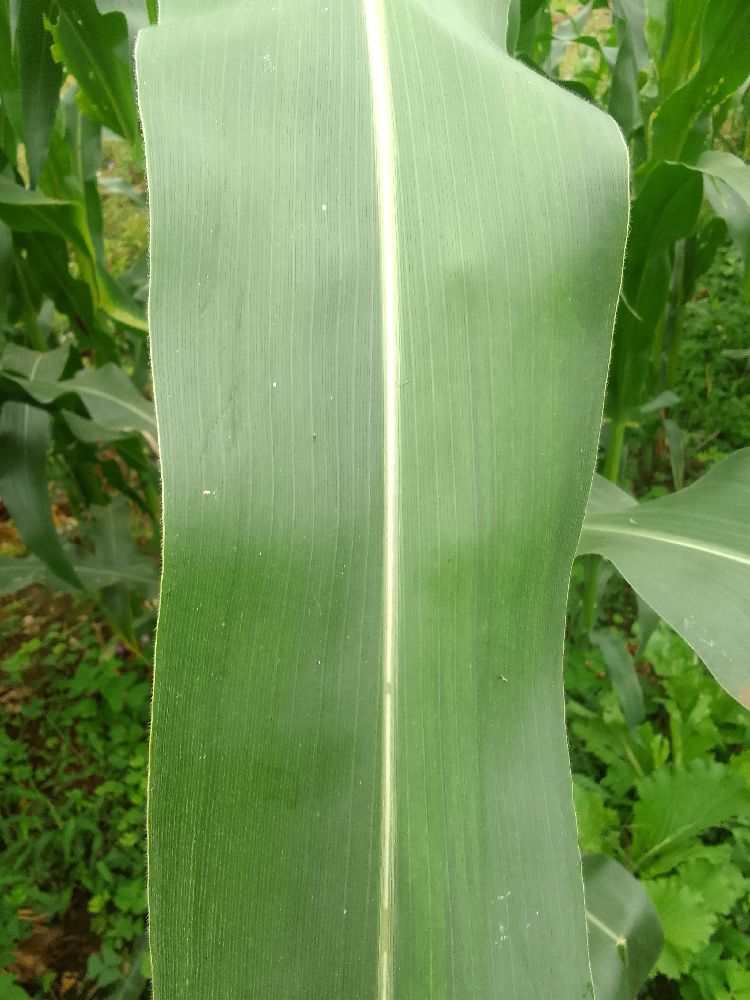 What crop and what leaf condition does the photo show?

maize, healthy
